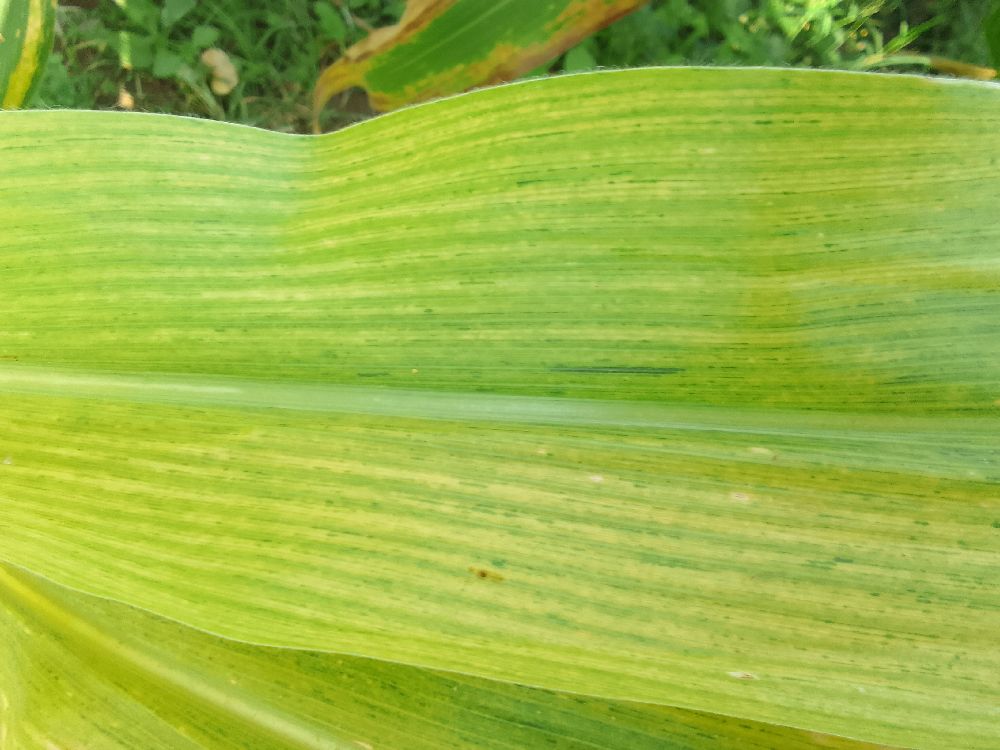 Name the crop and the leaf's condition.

maize, maize lethal necrosis
